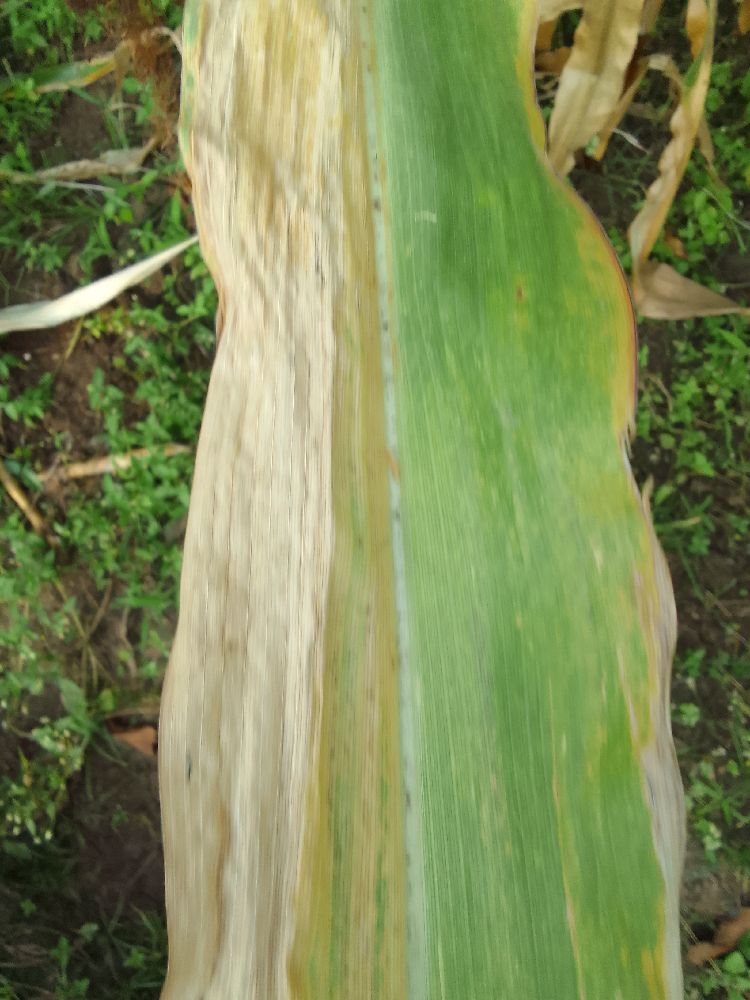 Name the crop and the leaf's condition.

maize, maize lethal necrosis
